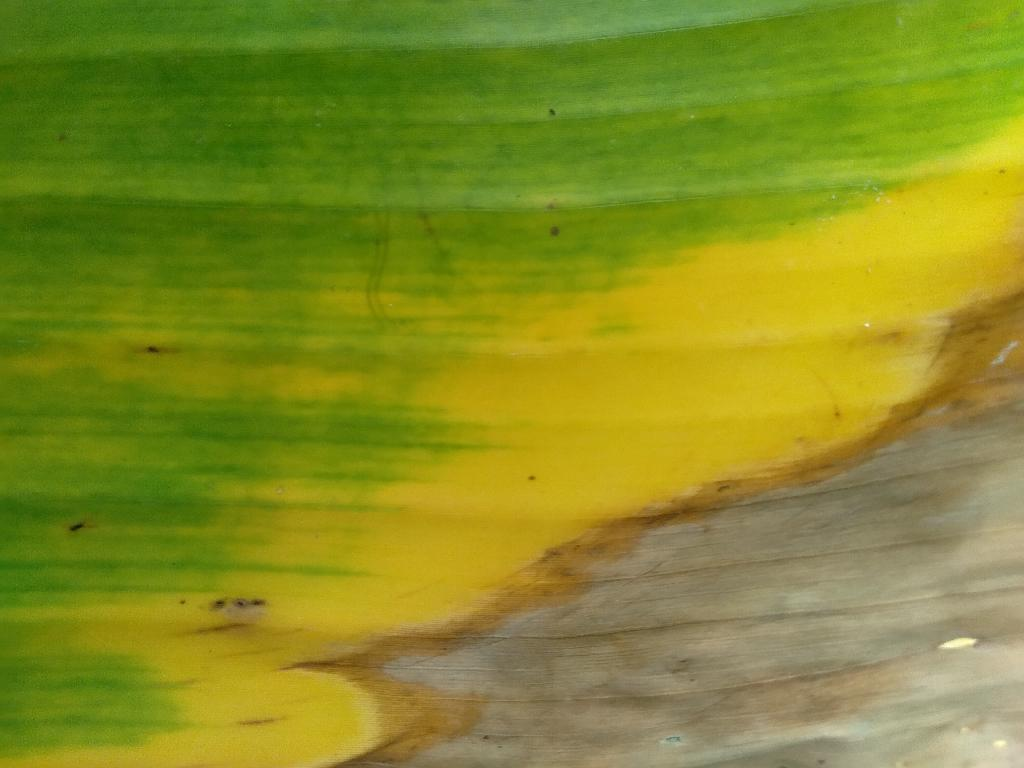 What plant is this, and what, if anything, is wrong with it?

banana, fusarium wilt race 1
